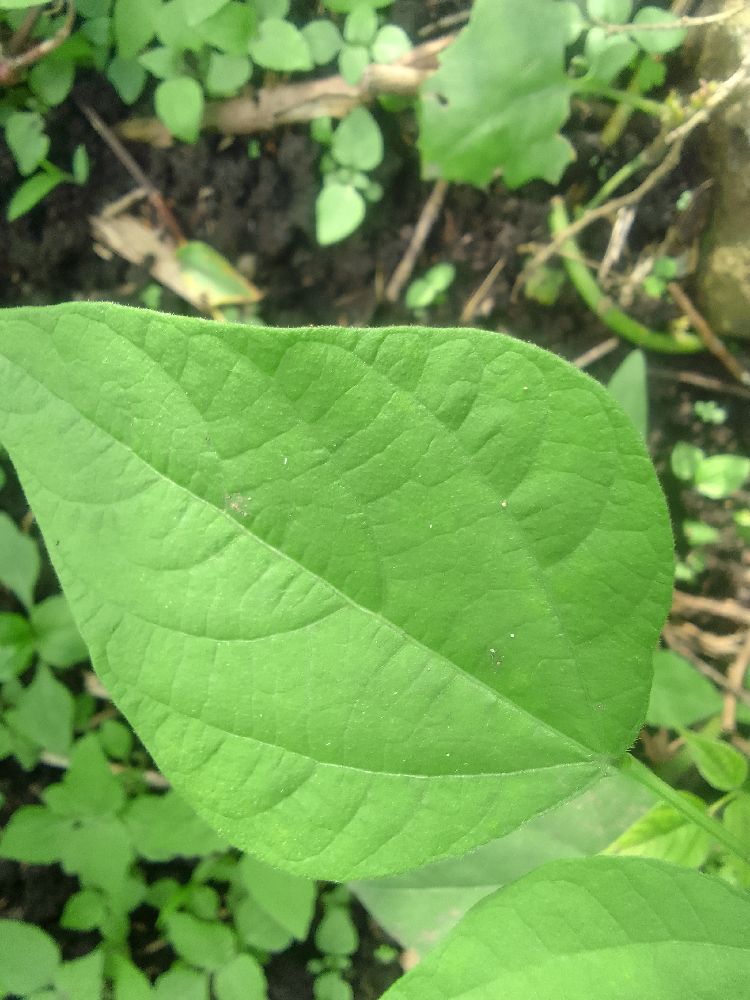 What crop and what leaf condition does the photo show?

common bean, healthy
